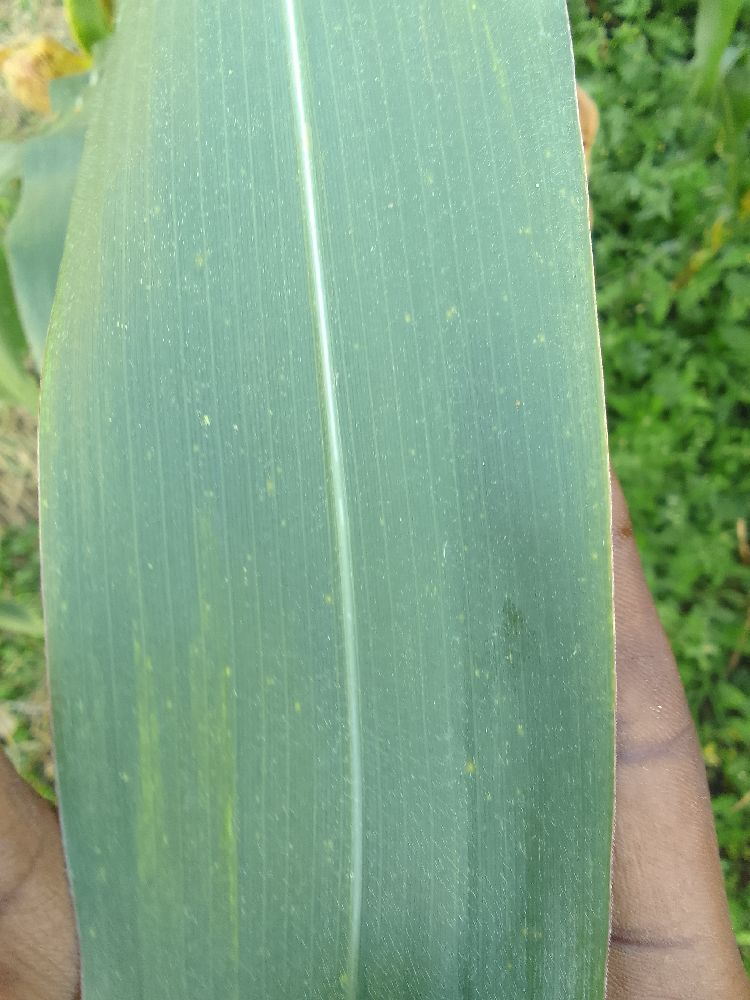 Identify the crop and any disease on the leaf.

maize, healthy
